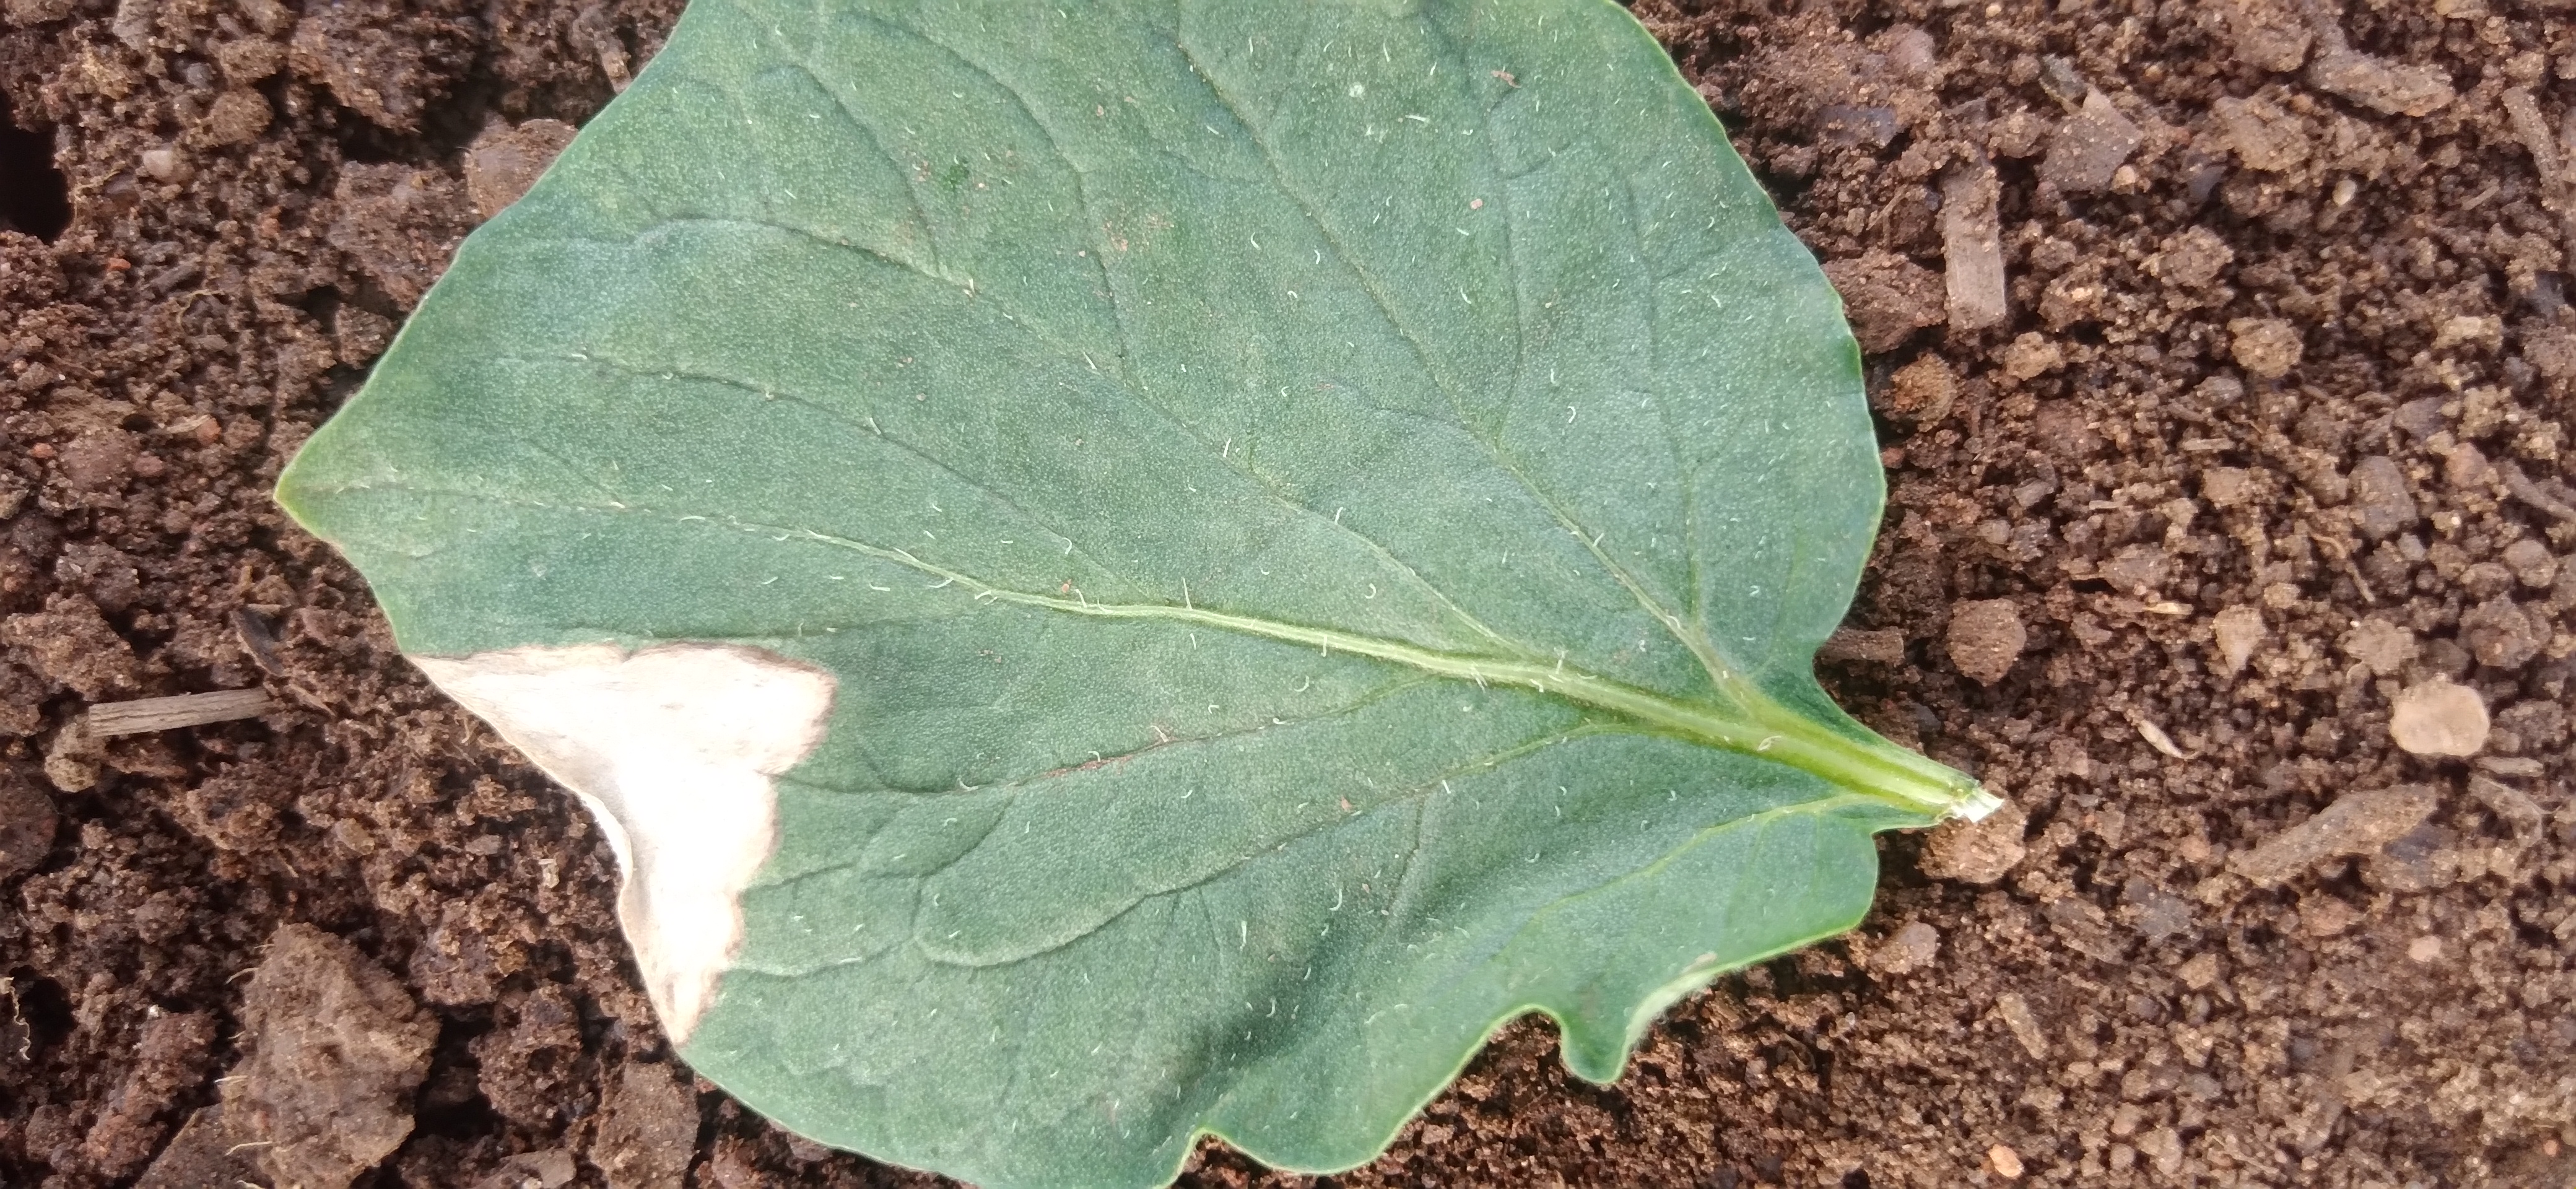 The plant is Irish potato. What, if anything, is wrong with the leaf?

early blight
